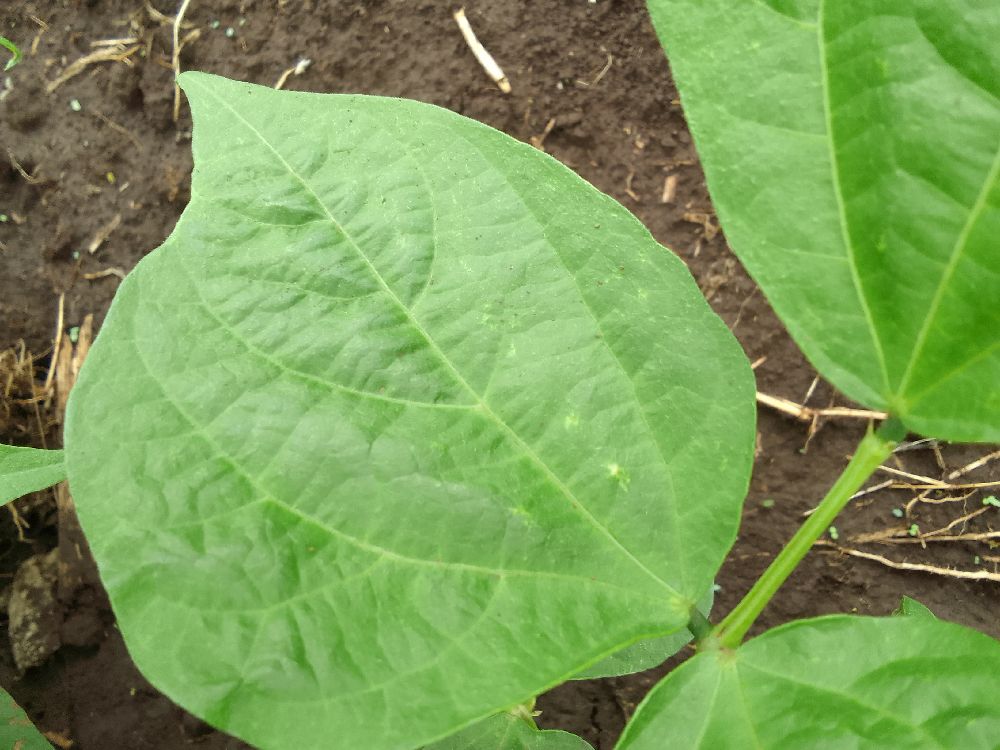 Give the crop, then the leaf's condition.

common bean, healthy
